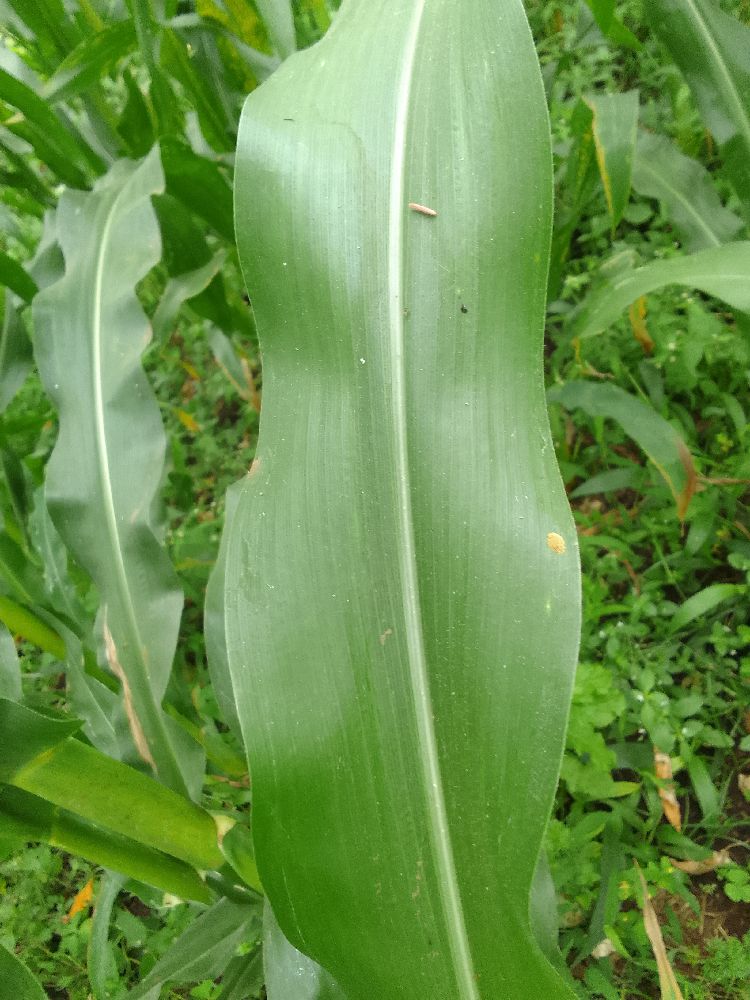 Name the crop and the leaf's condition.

maize, healthy
